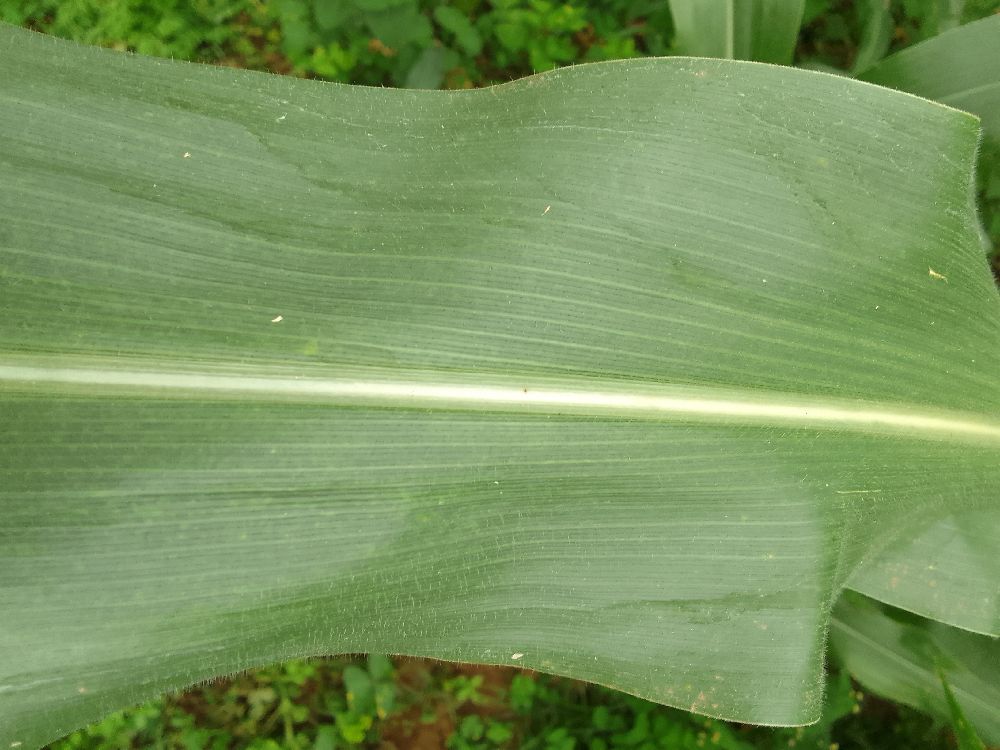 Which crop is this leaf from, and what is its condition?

maize, healthy
